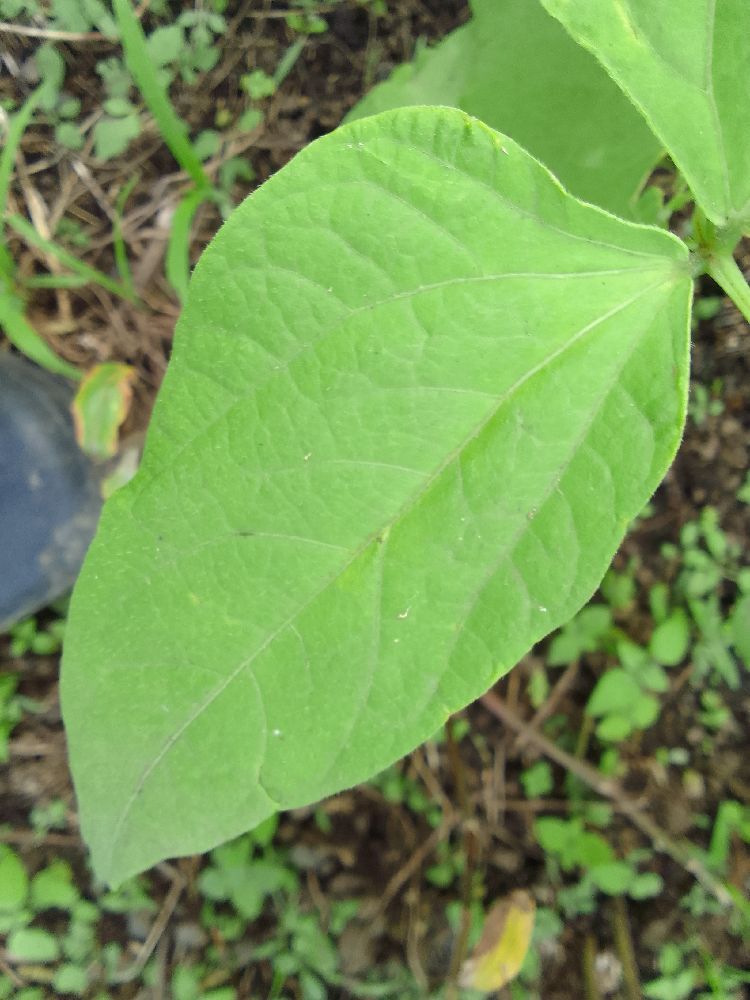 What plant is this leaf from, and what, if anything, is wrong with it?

common bean, healthy
